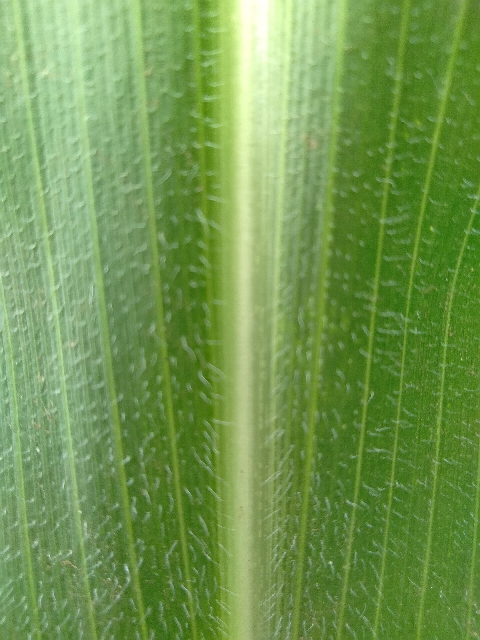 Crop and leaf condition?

maize, healthy
